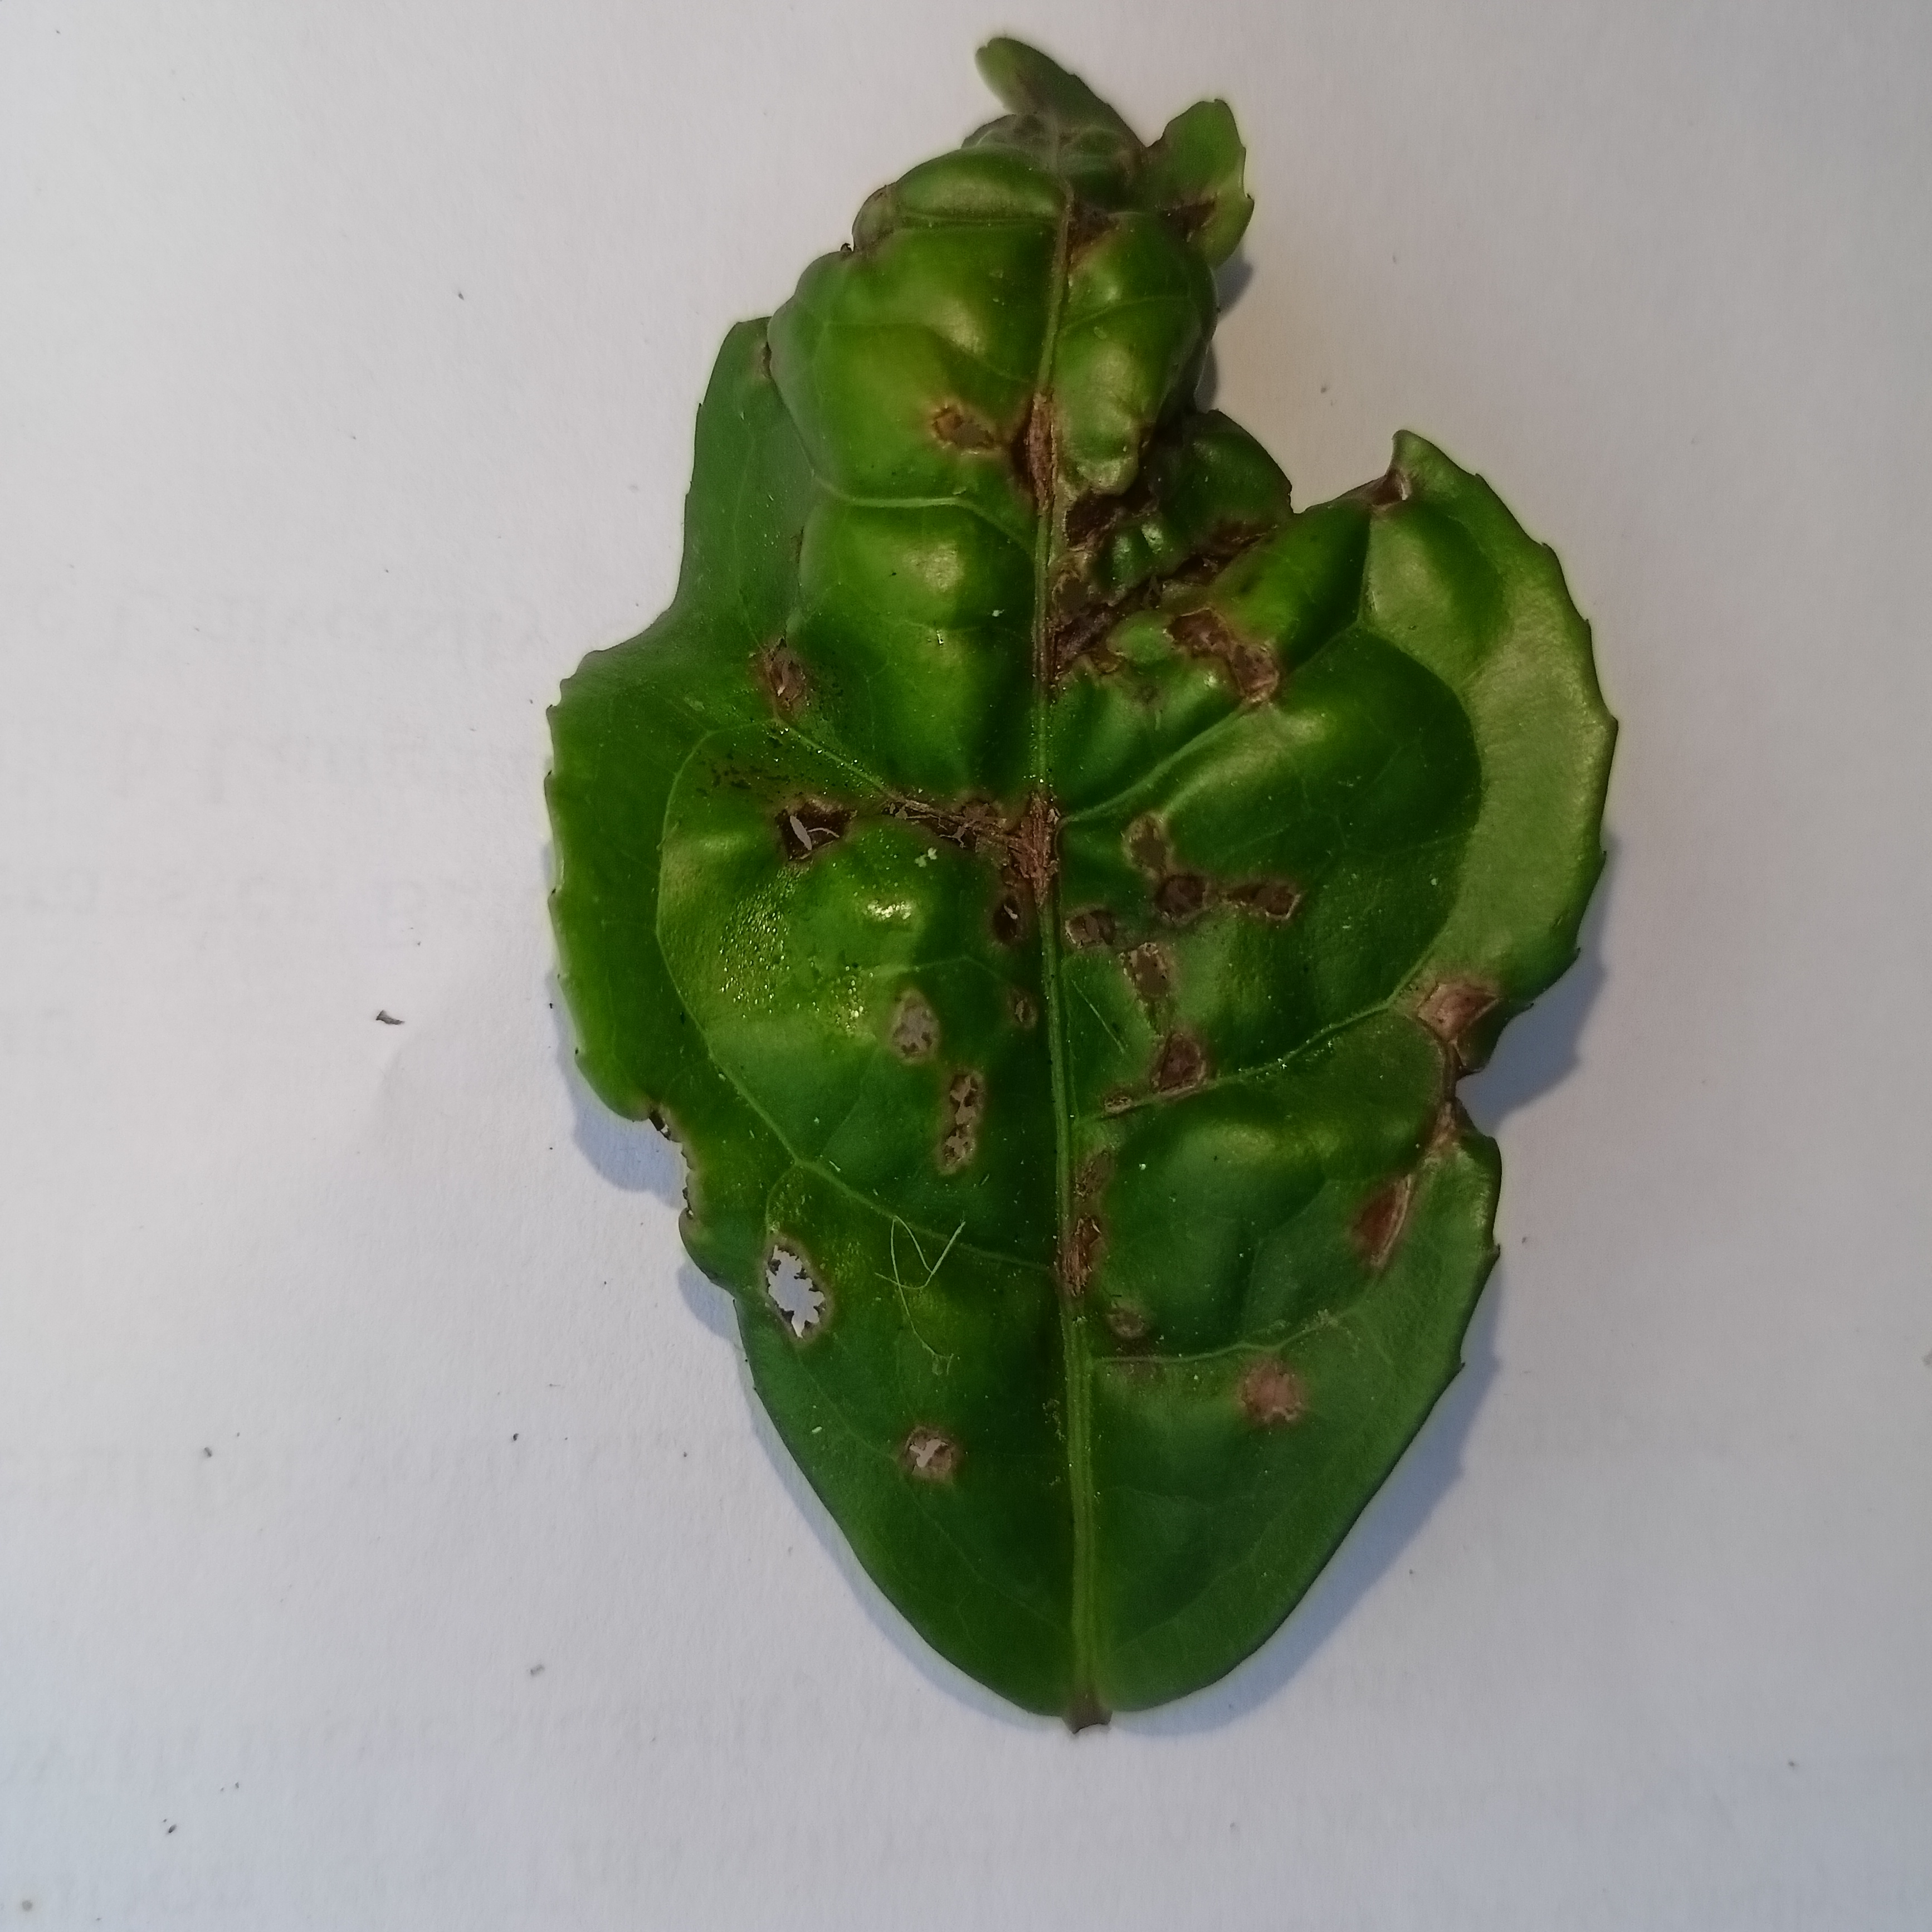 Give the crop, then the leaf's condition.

tea, helopeltis
